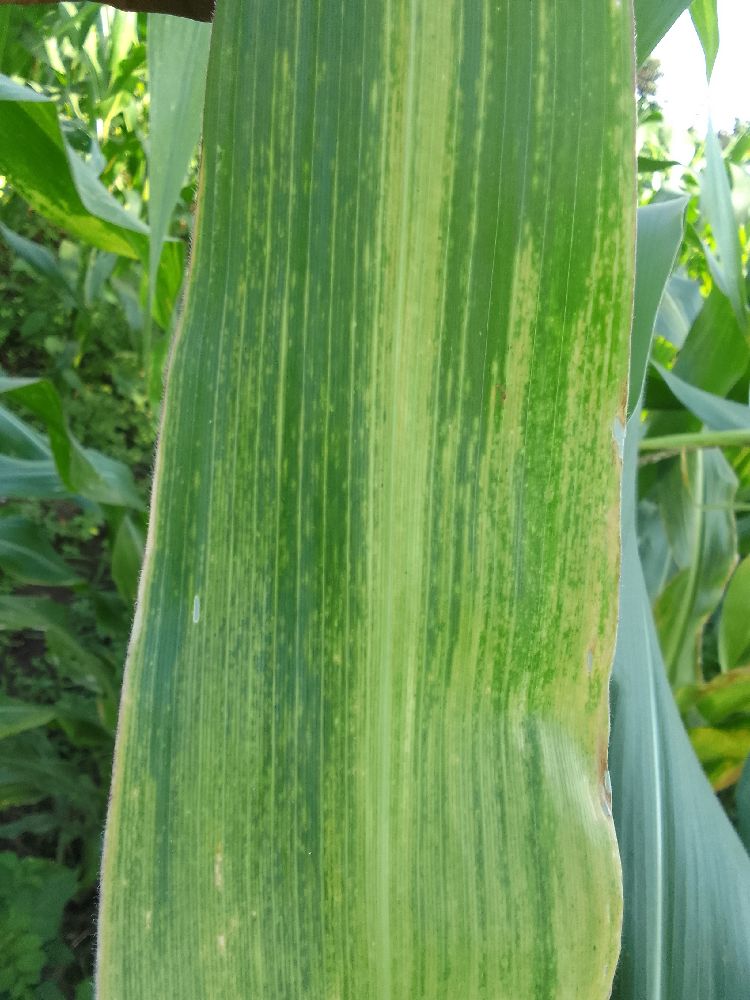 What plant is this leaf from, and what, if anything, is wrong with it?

maize, maize lethal necrosis
